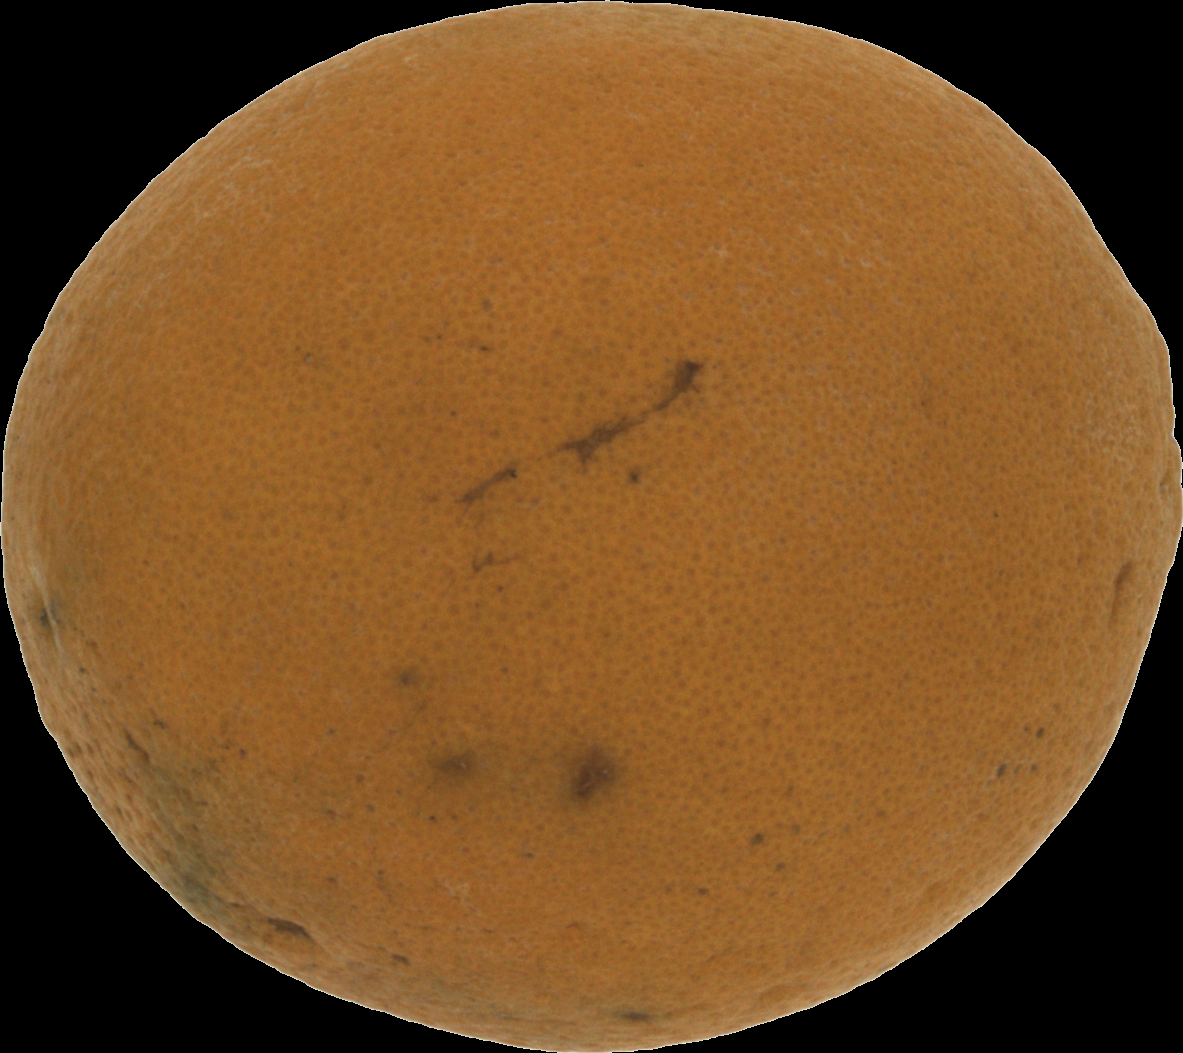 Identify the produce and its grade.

orange, bad
